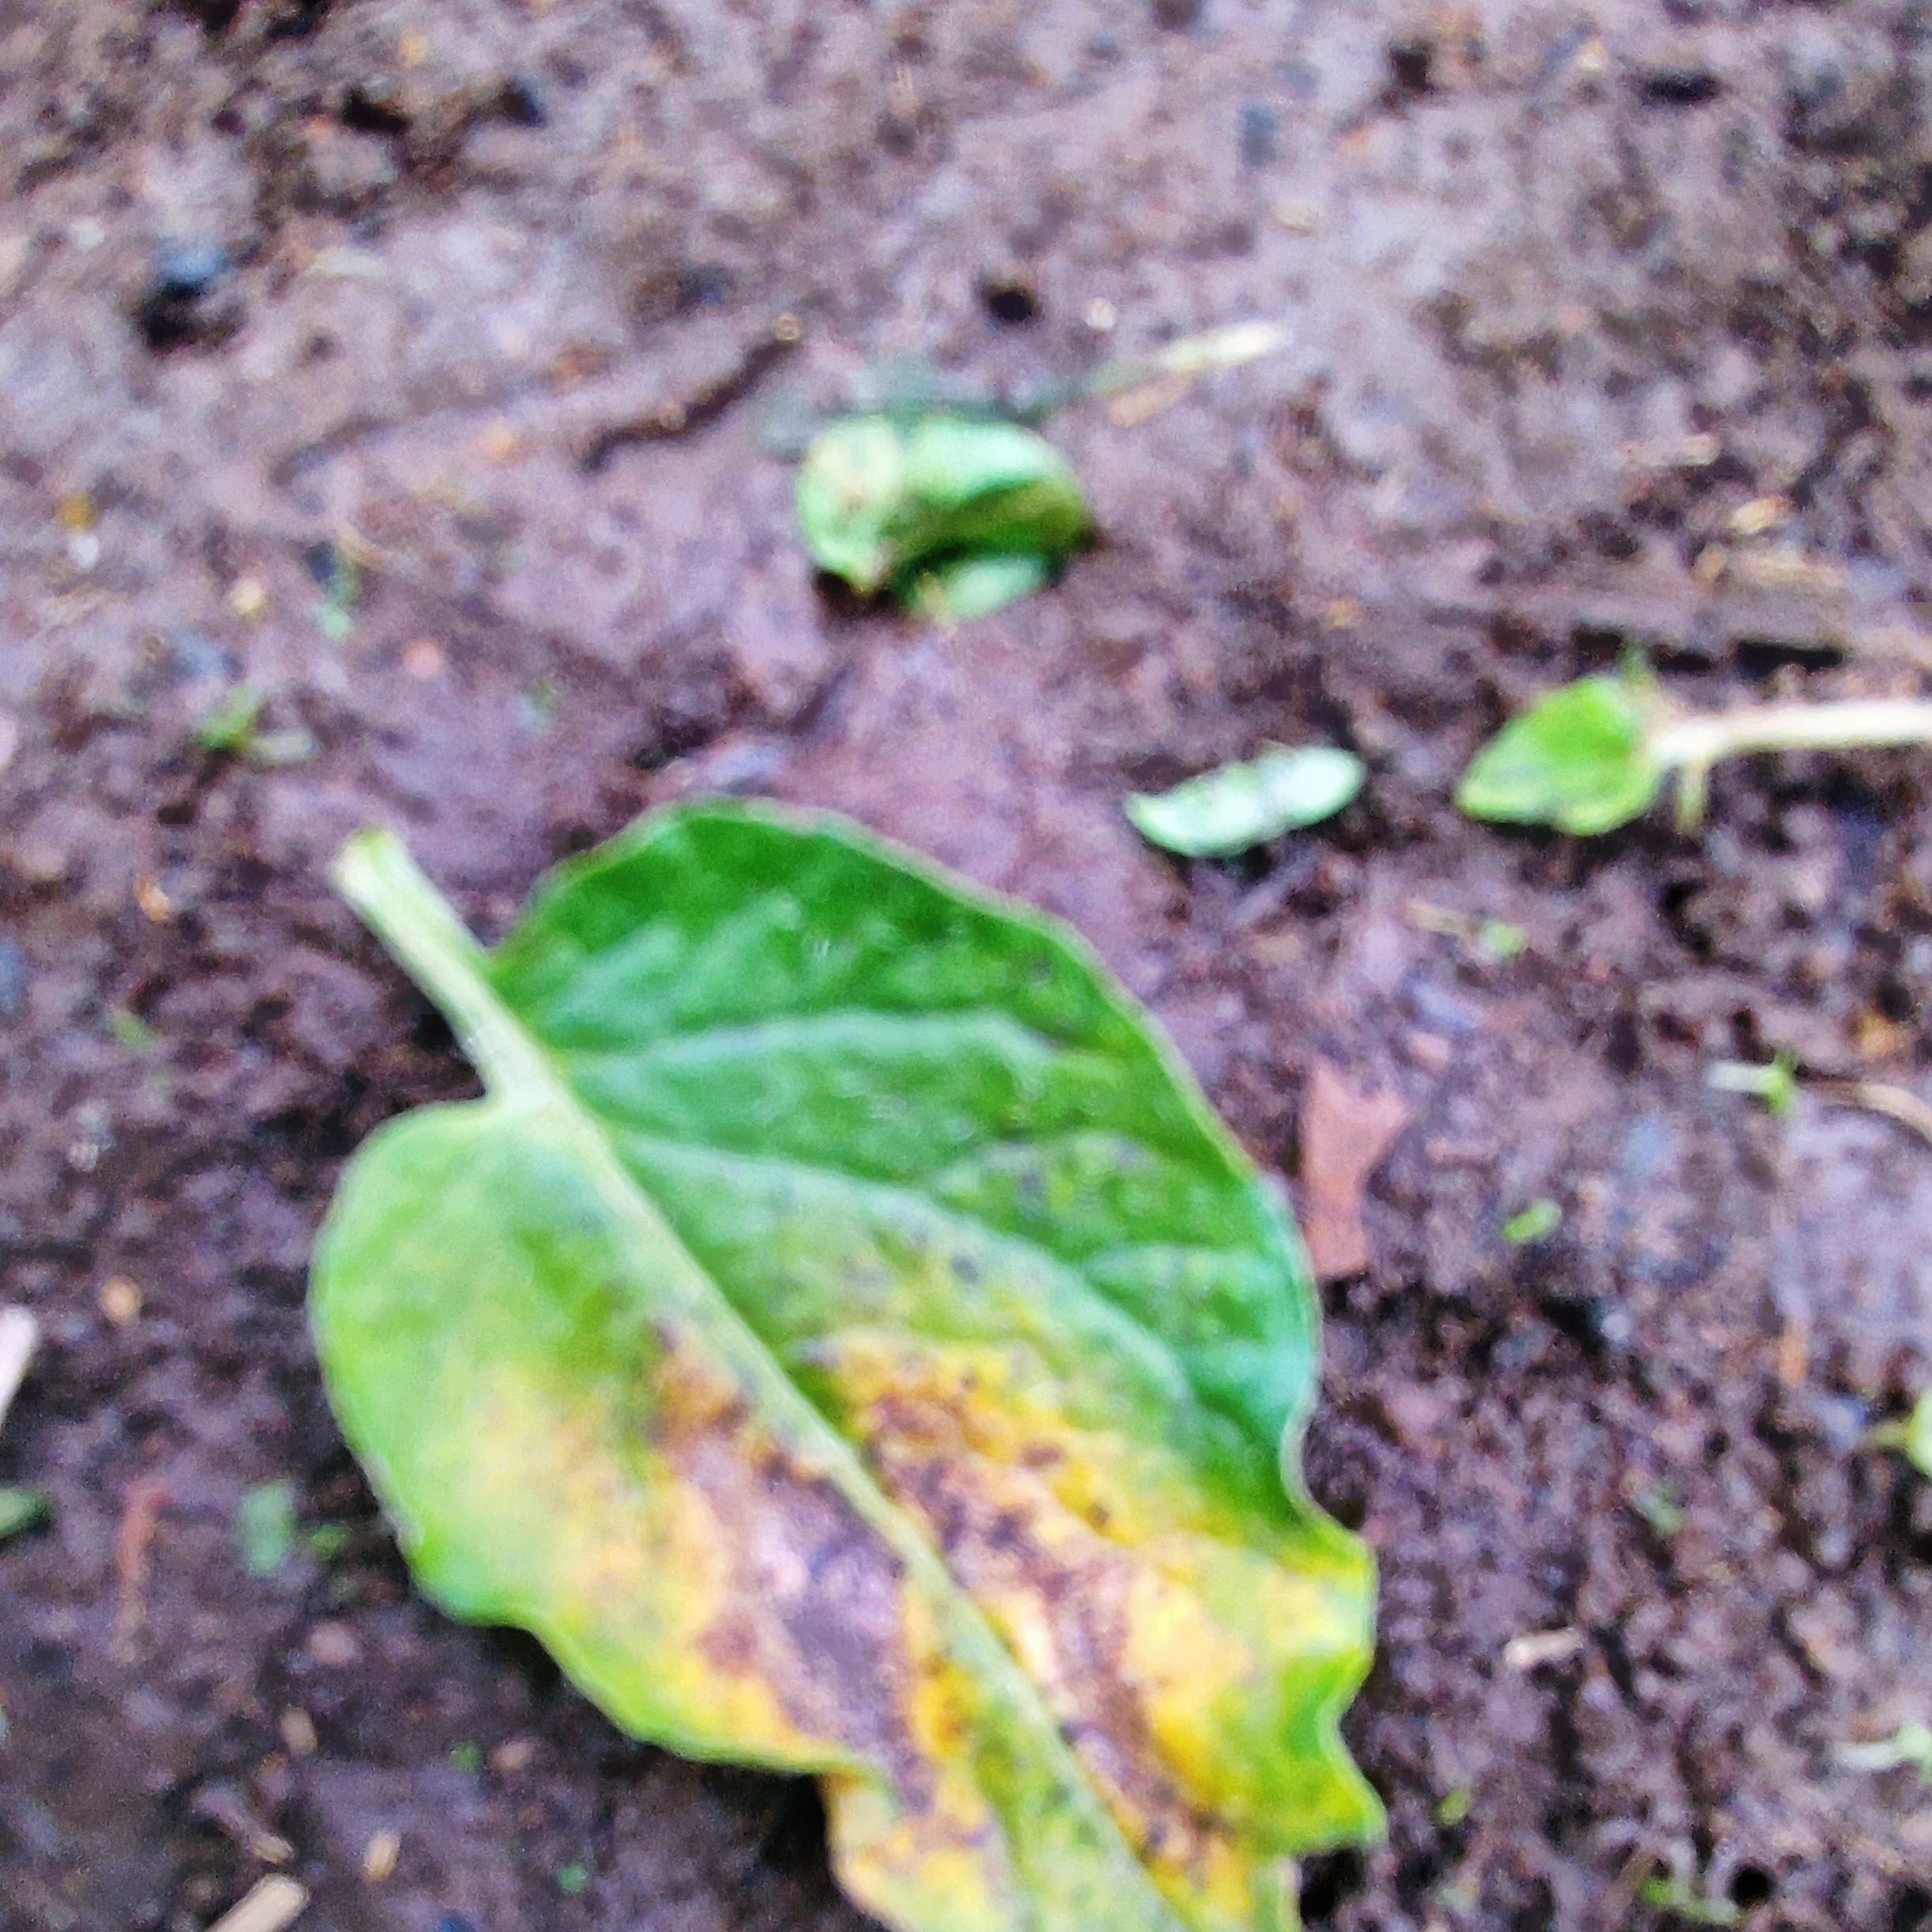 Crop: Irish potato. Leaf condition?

late blight
